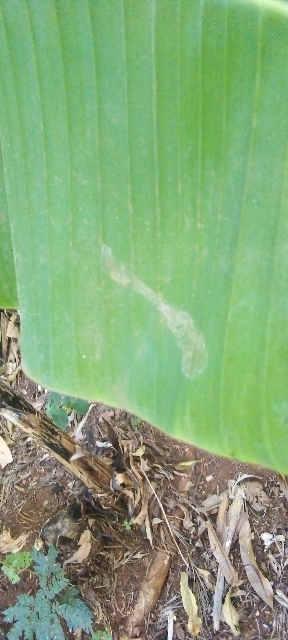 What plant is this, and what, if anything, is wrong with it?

banana, healthy
